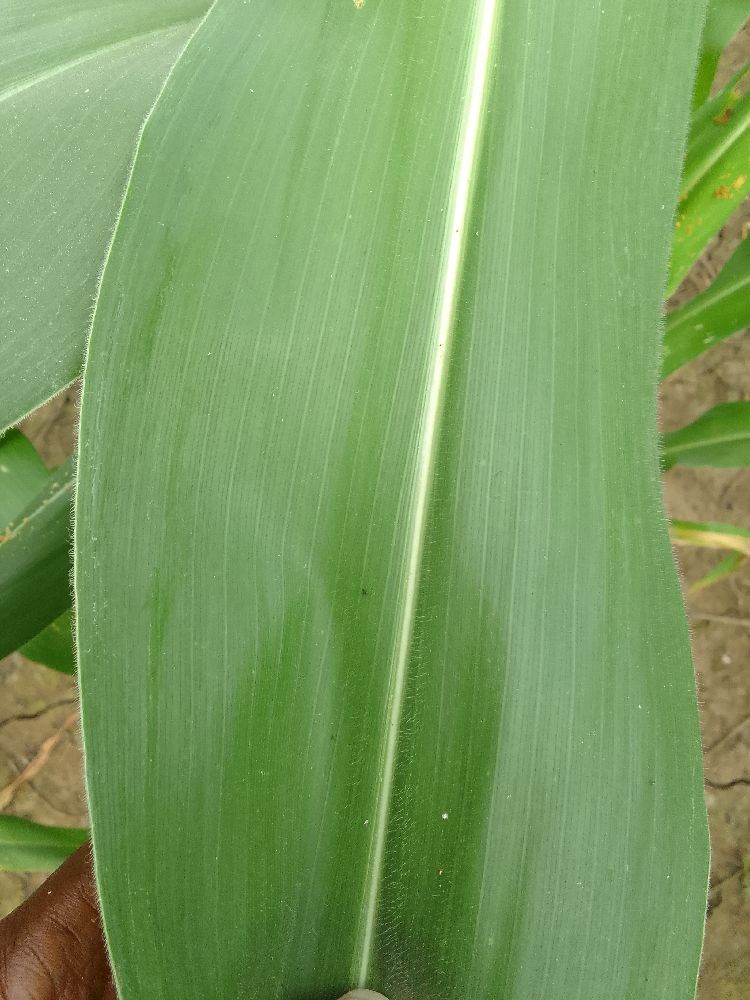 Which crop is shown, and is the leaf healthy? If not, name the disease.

maize, healthy
